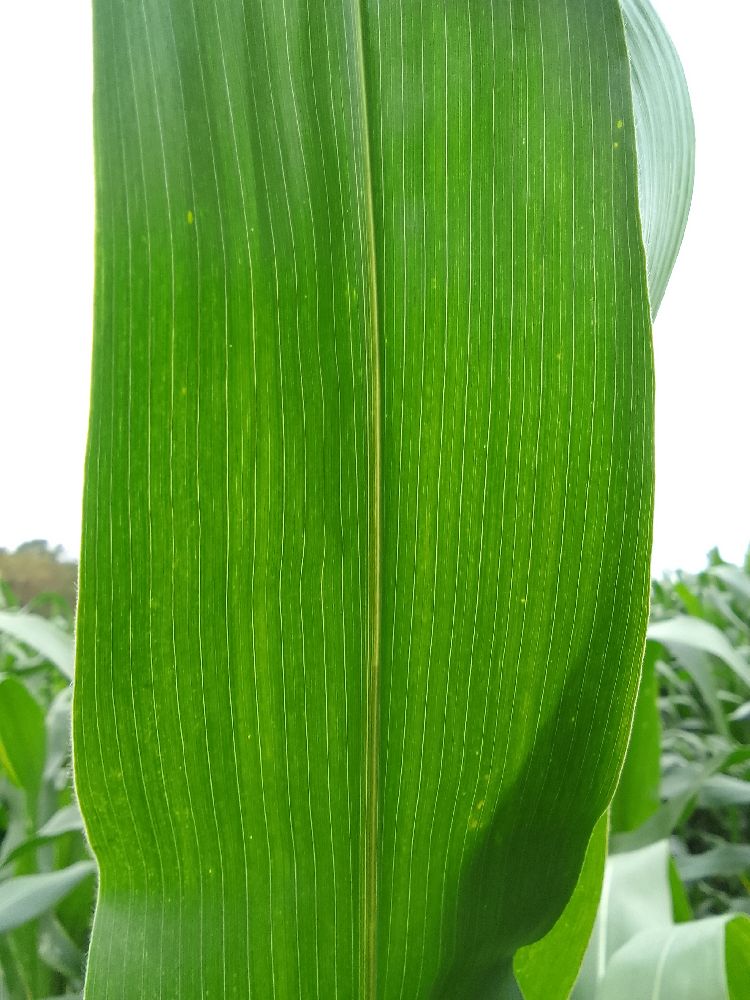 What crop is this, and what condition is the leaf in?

maize, healthy
